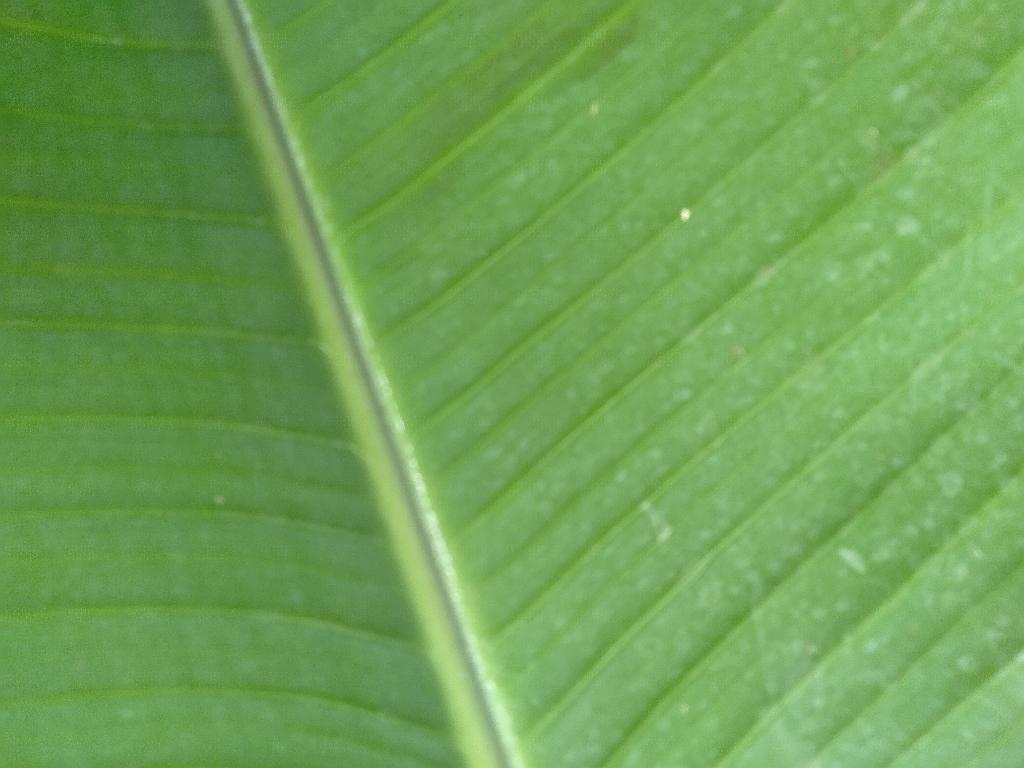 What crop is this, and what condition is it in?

banana, healthy
